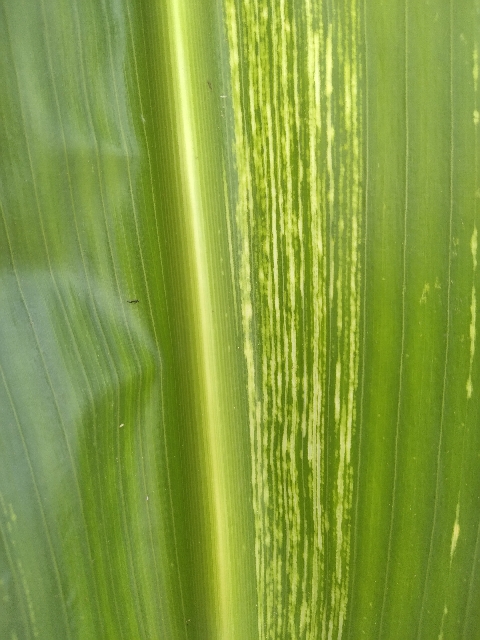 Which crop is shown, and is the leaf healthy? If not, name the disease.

maize, maize streak virus
